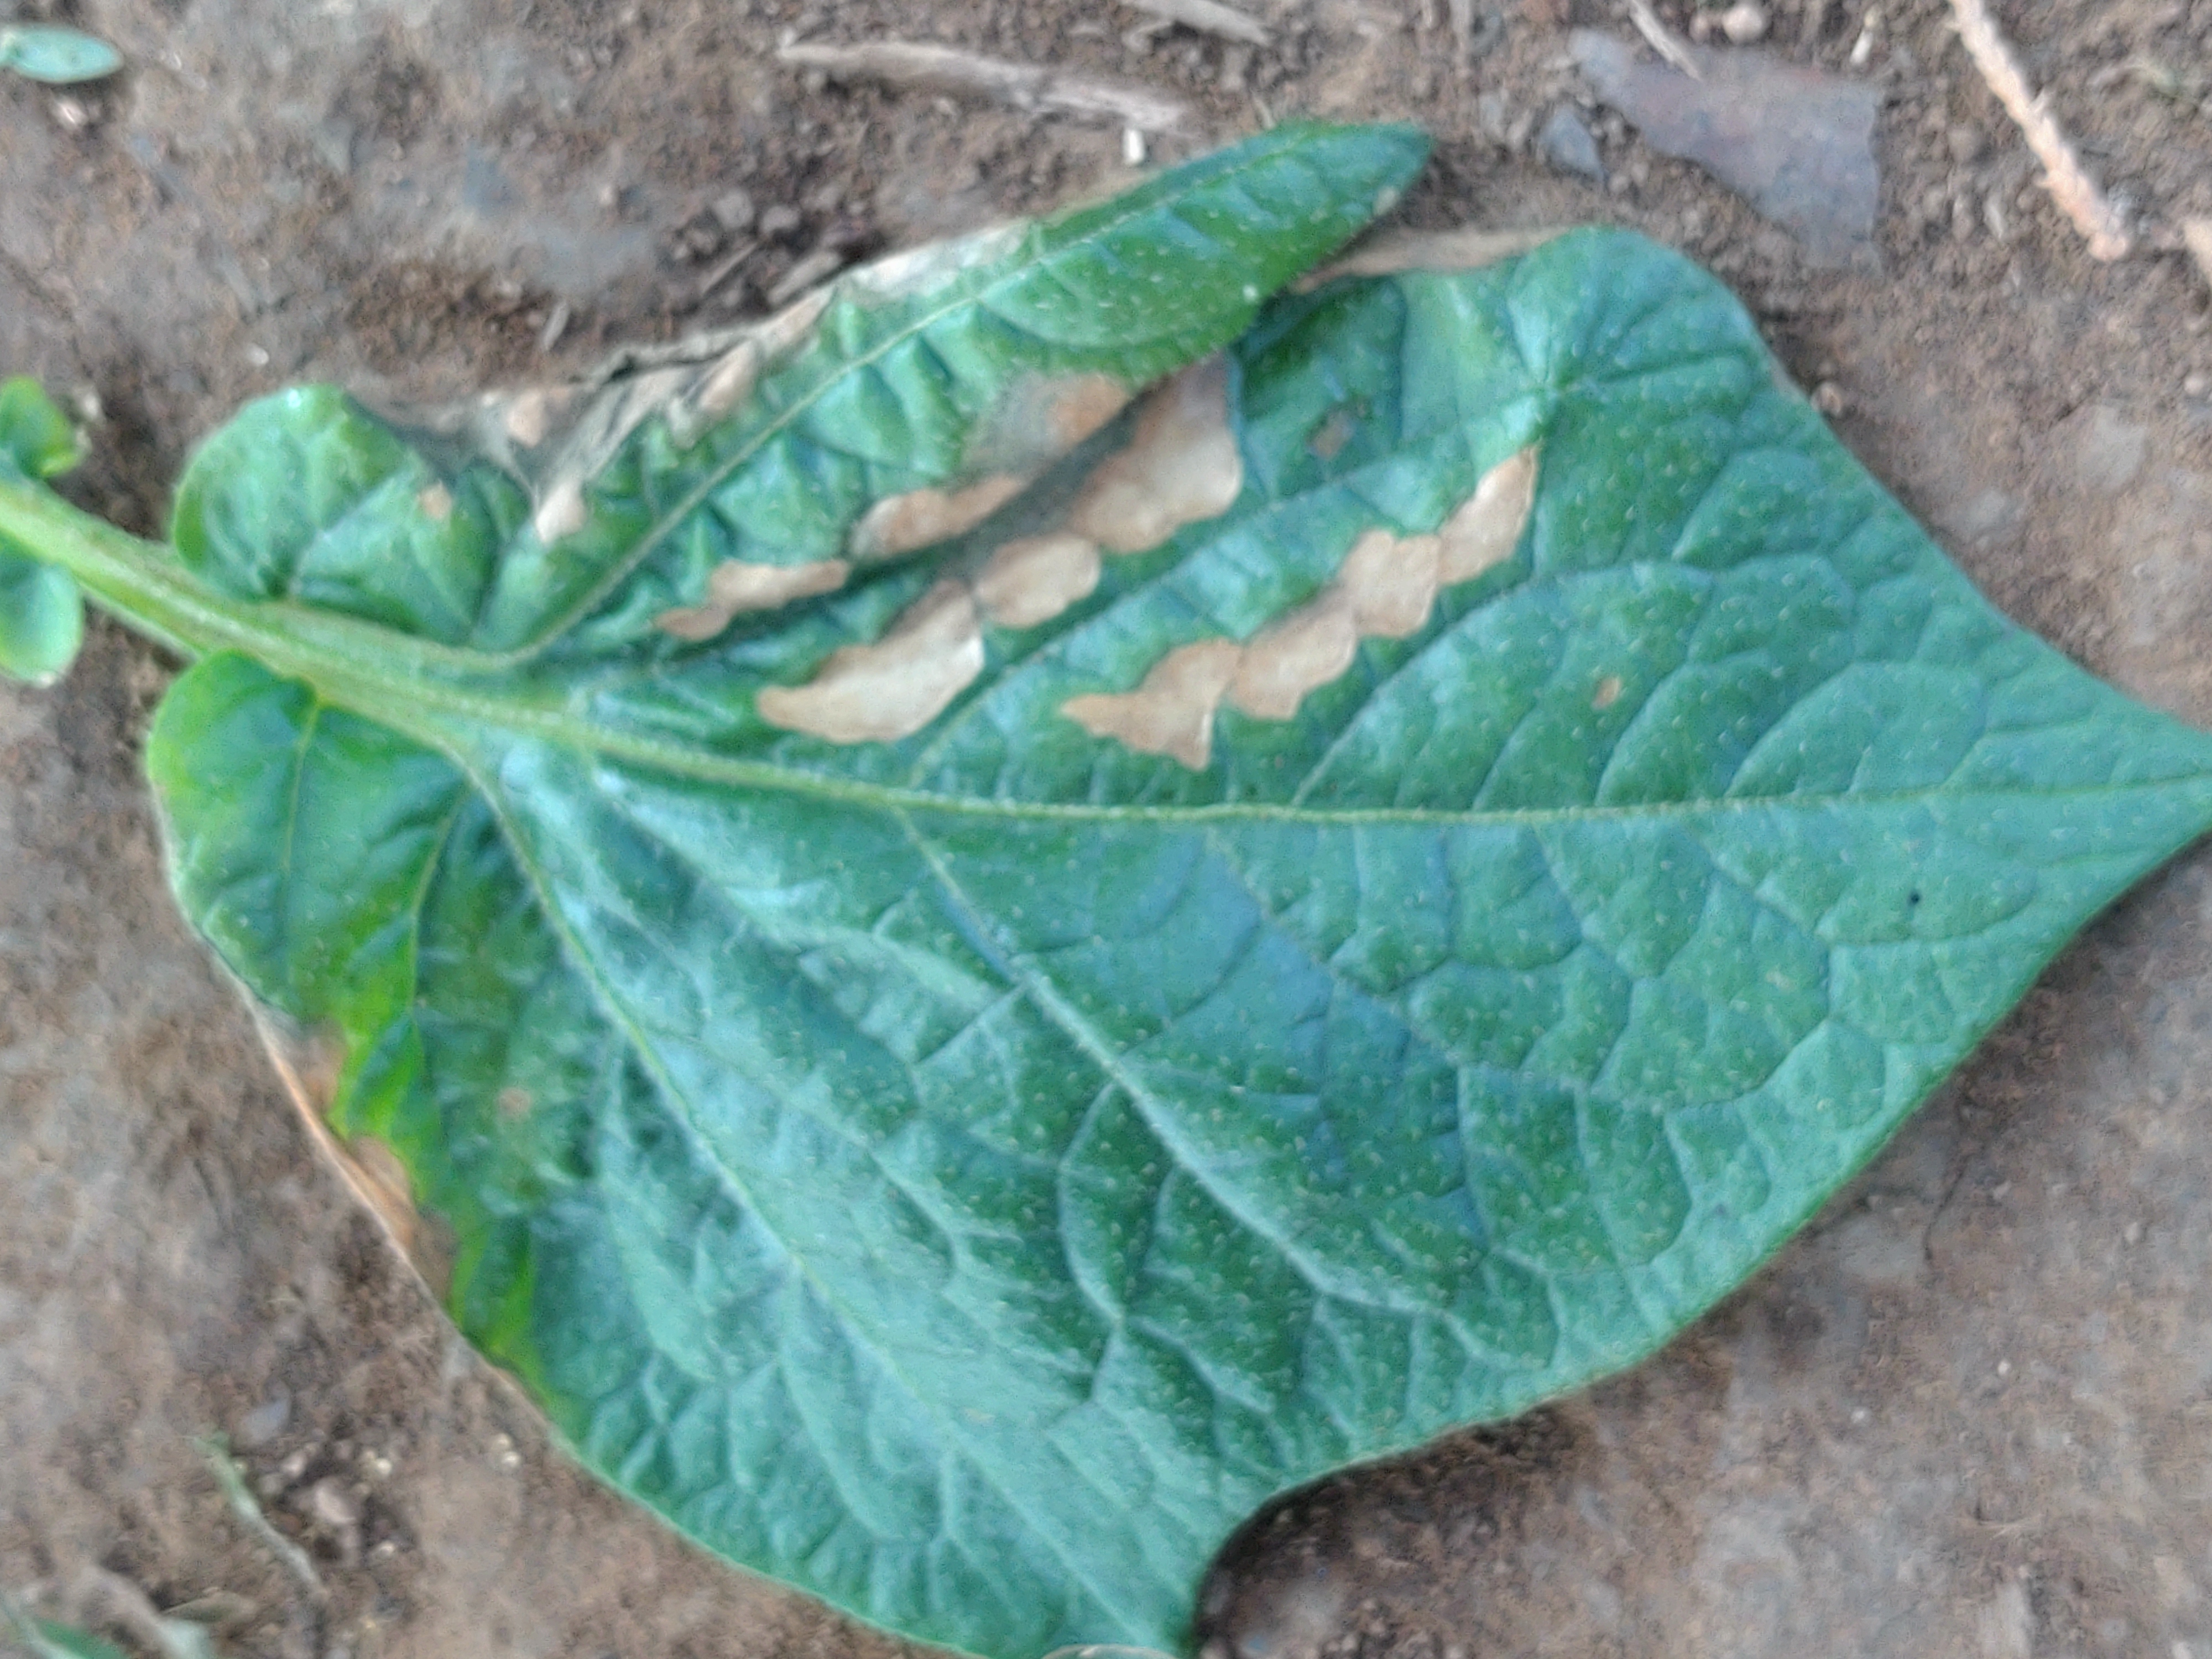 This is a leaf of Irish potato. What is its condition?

early blight
